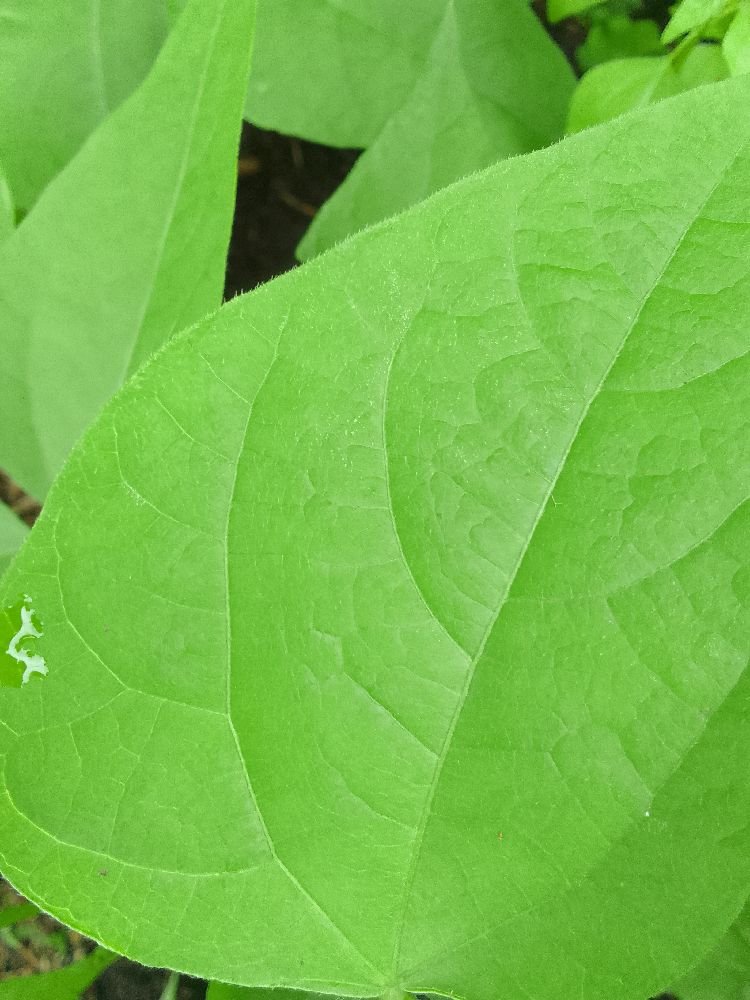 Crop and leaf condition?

common bean, healthy
